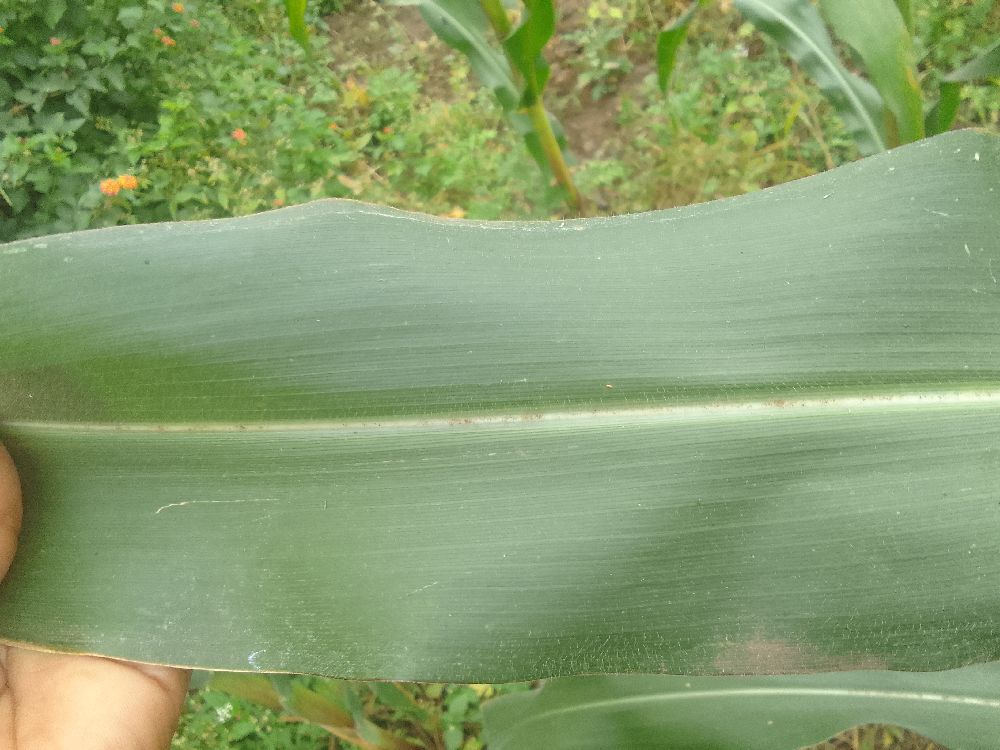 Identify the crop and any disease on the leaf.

maize, healthy
